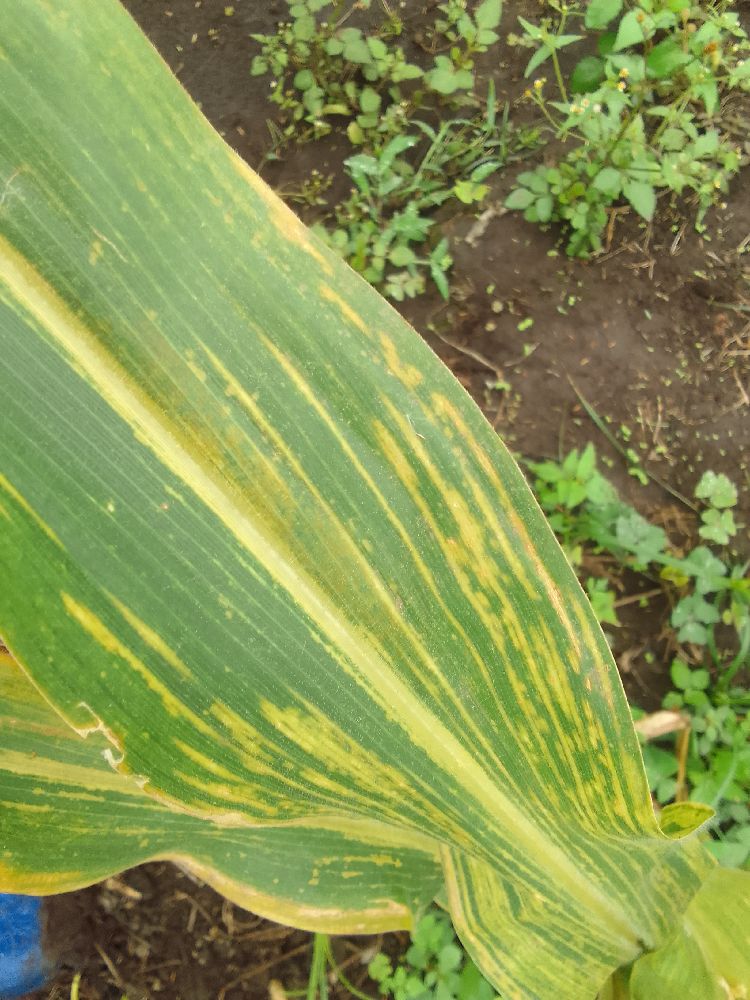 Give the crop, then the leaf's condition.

maize, maize lethal necrosis
